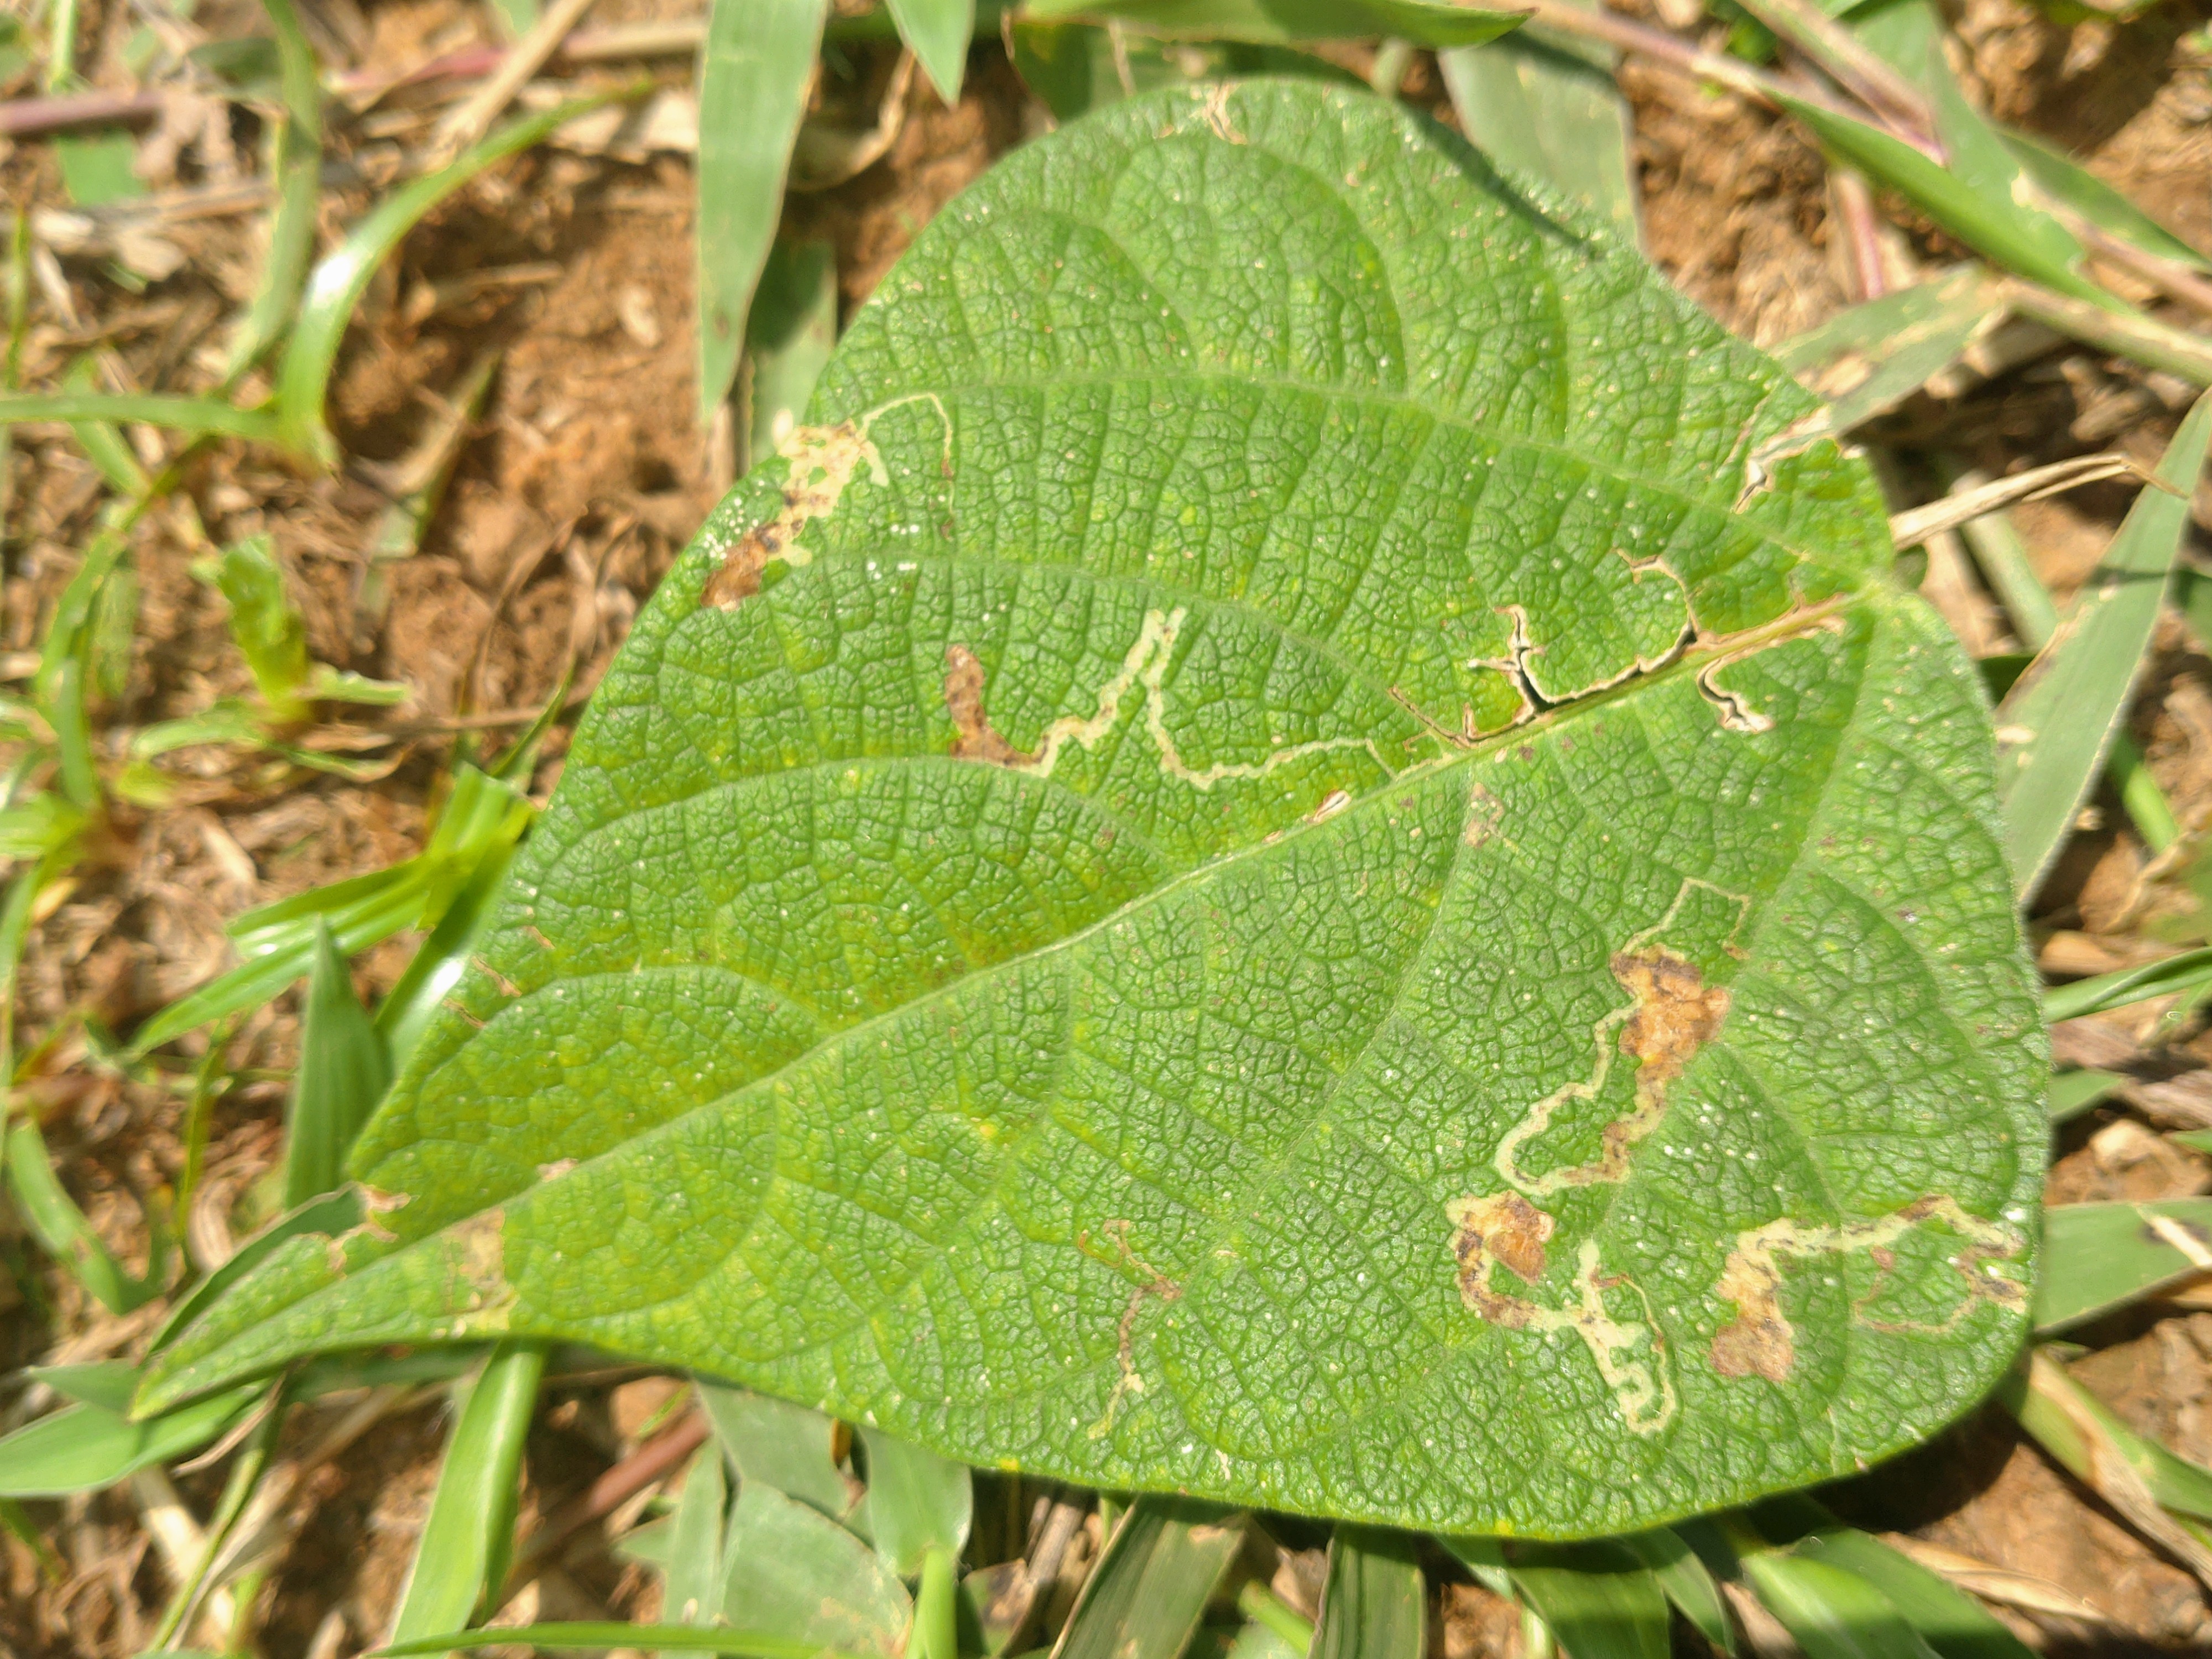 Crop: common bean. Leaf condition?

anthracnose
